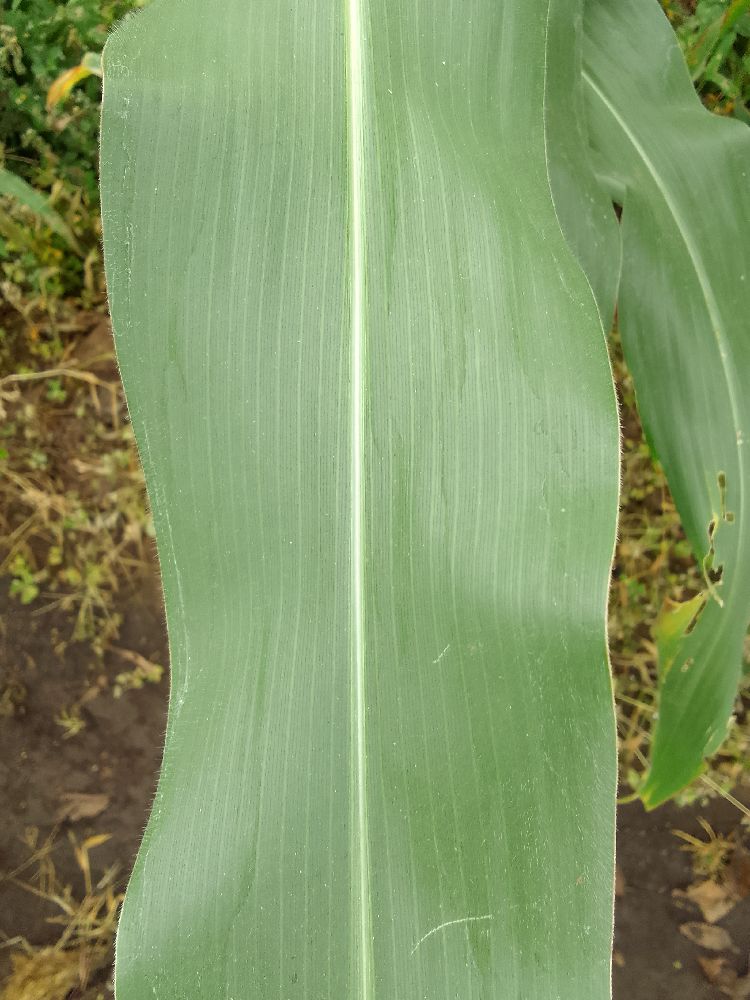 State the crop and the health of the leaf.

maize, healthy
